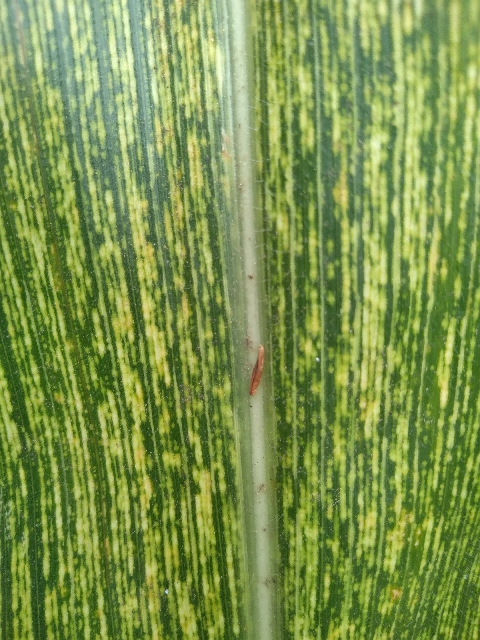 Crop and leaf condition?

maize, maize streak virus
